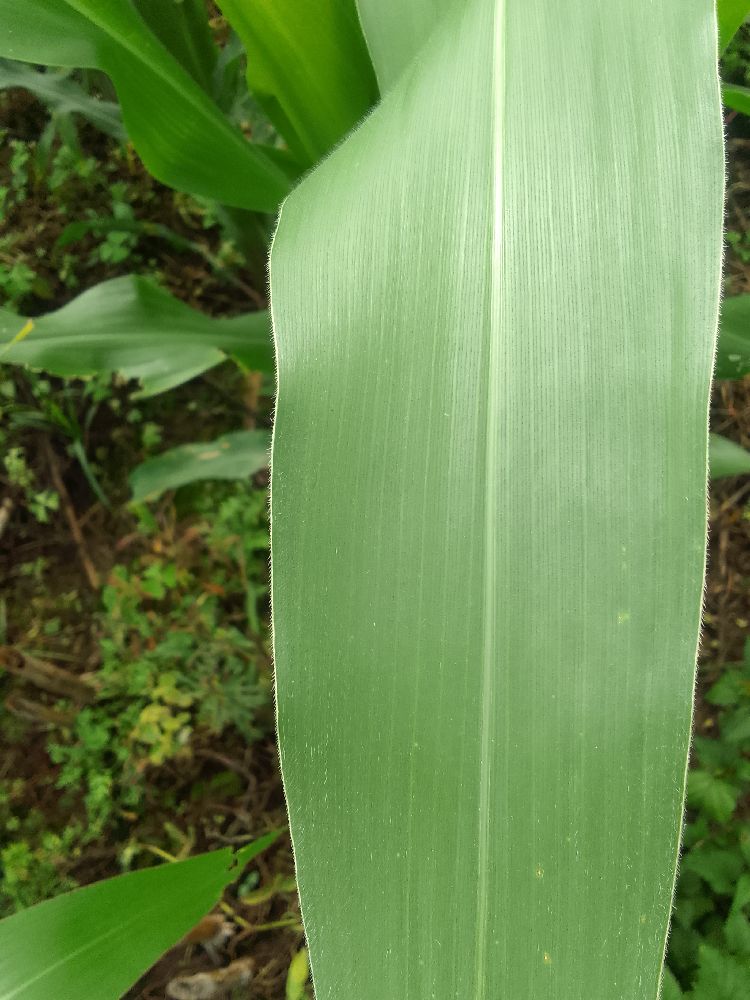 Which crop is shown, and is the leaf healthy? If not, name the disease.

maize, healthy
